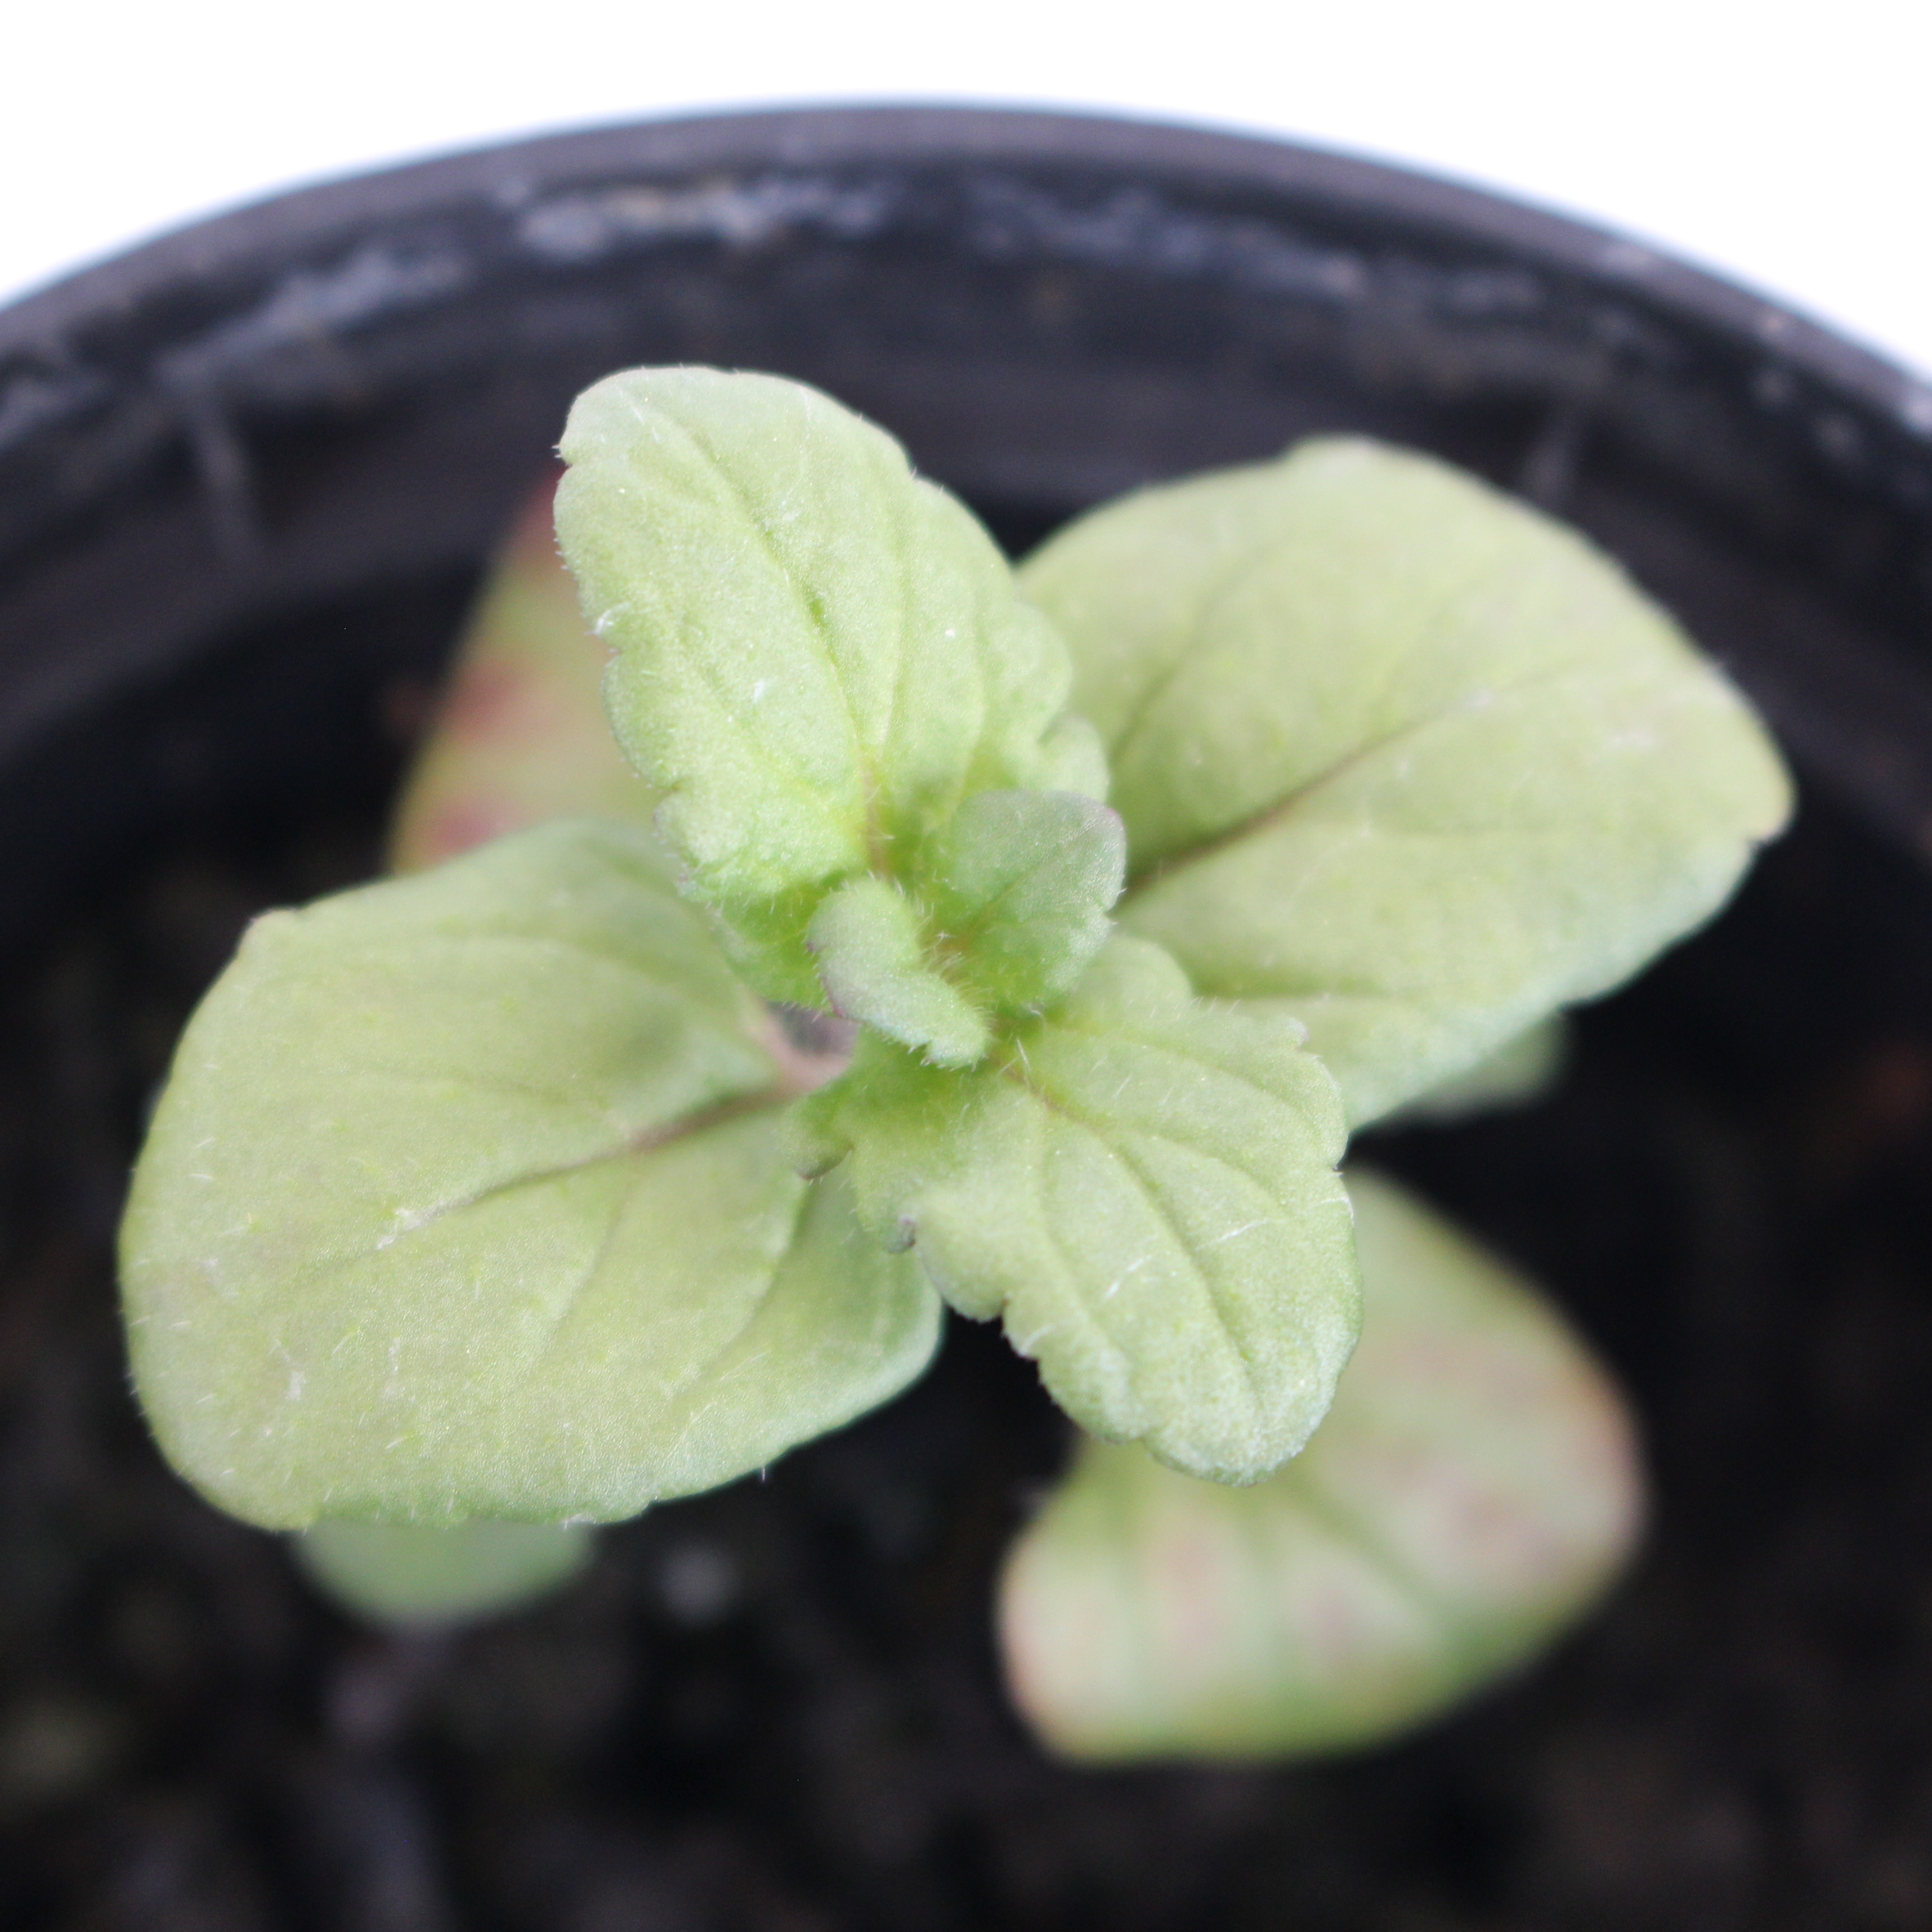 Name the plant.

Veronica persica
